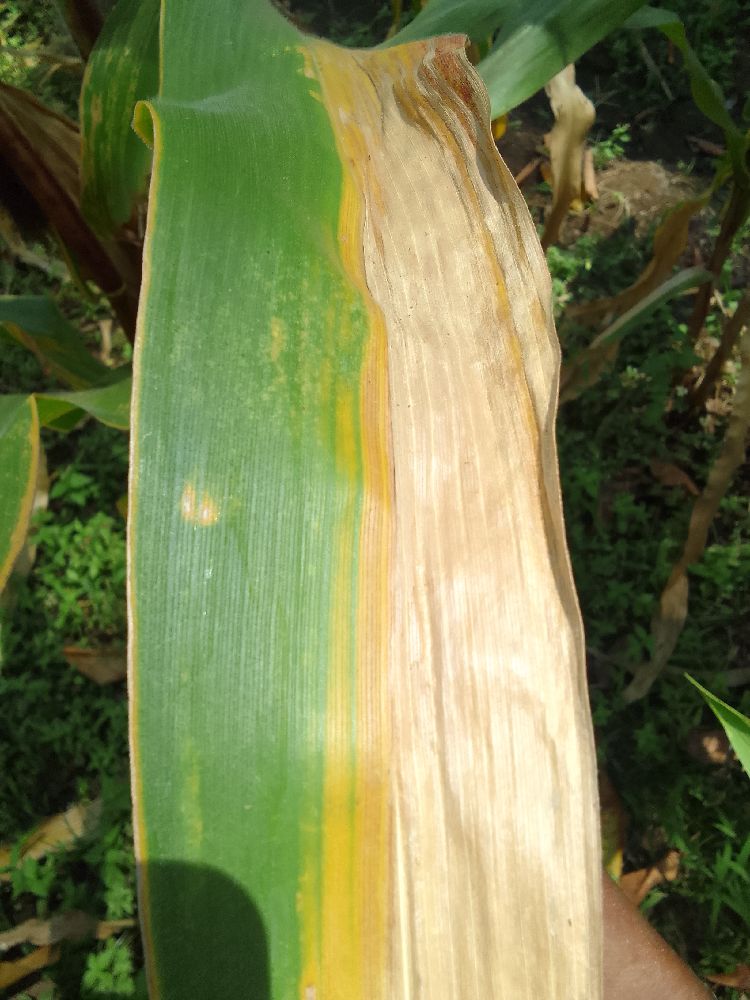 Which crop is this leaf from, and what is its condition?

maize, maize lethal necrosis
